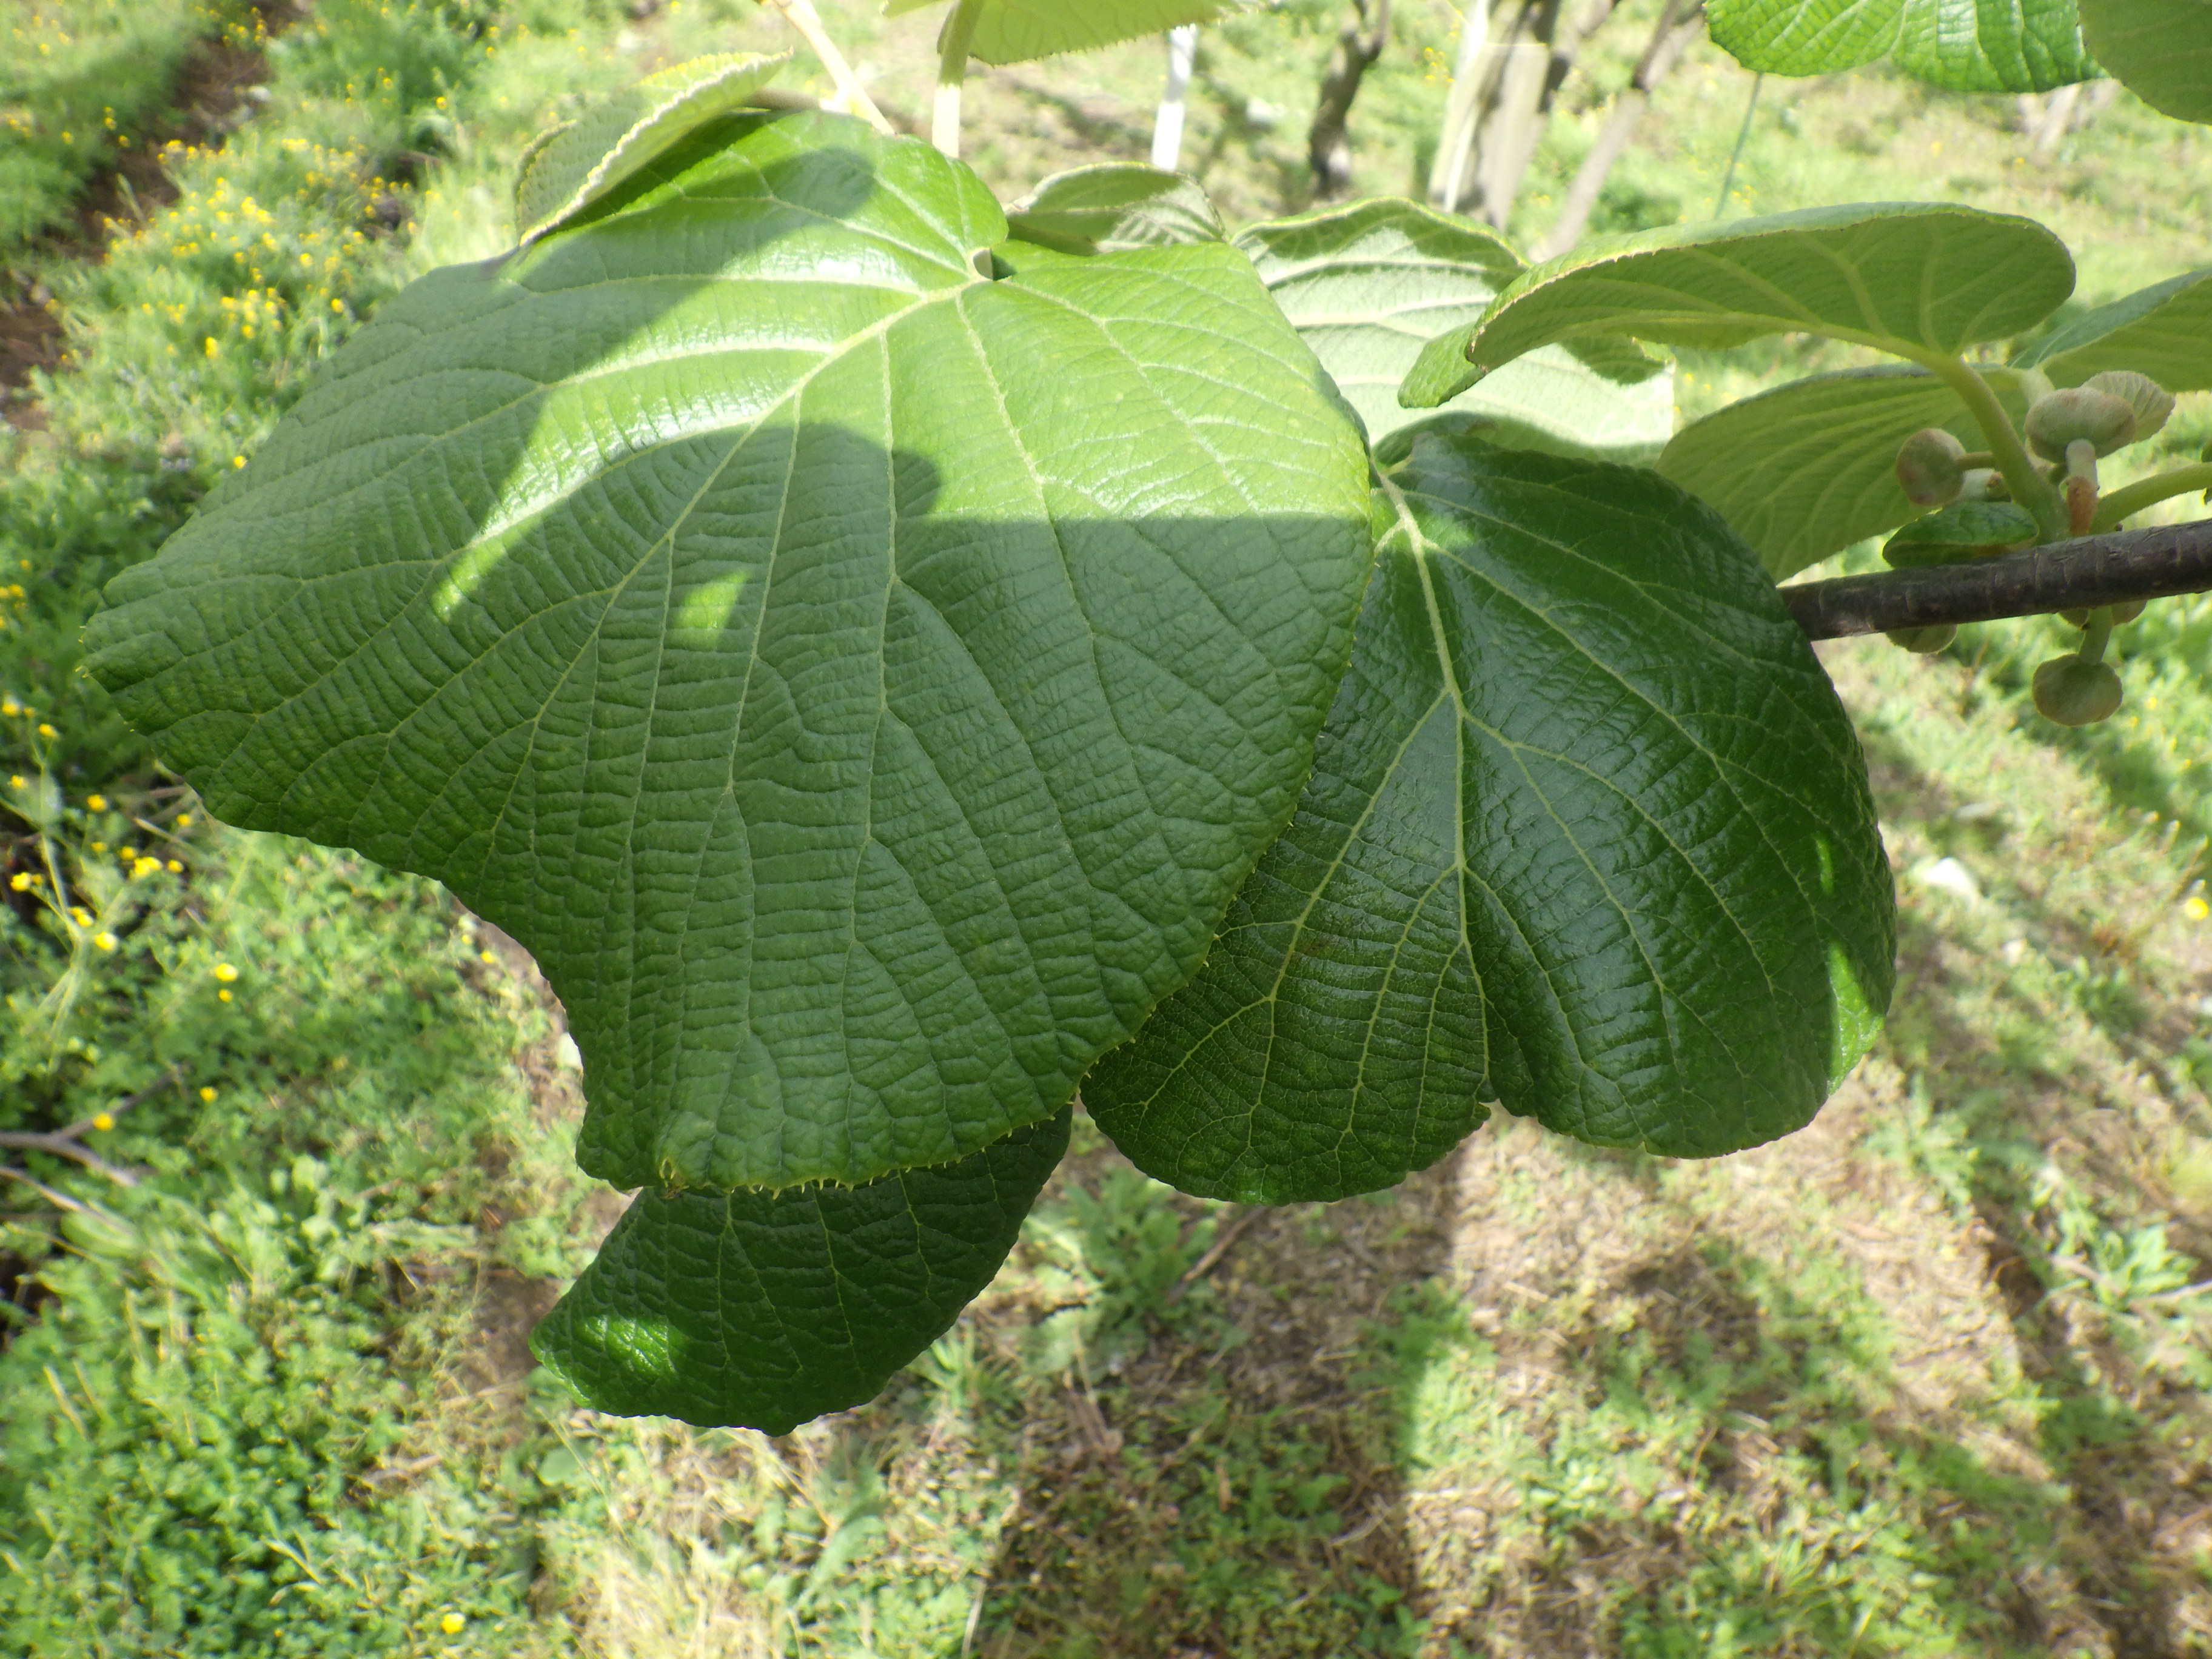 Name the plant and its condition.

kiwi, healthy
